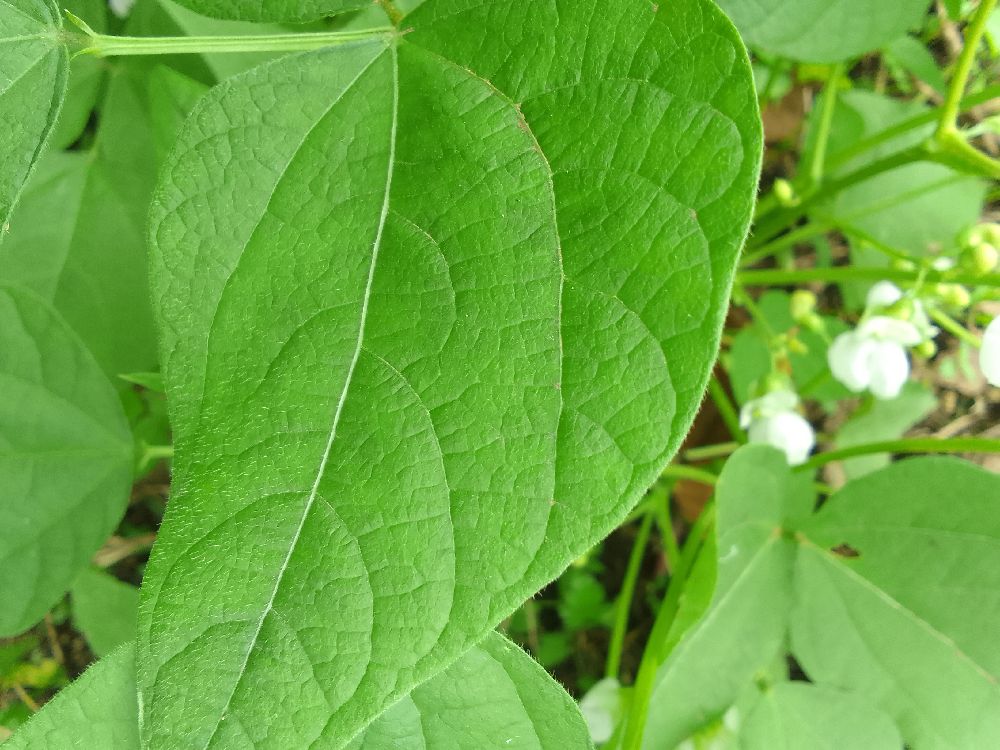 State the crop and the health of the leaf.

common bean, healthy
